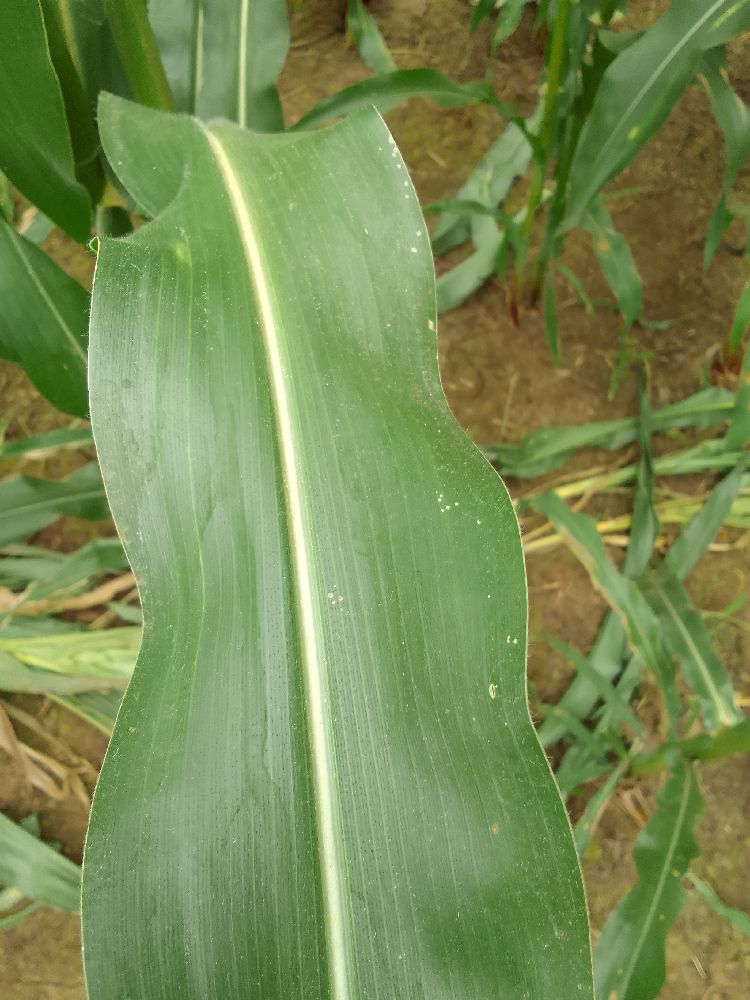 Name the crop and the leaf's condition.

maize, healthy
